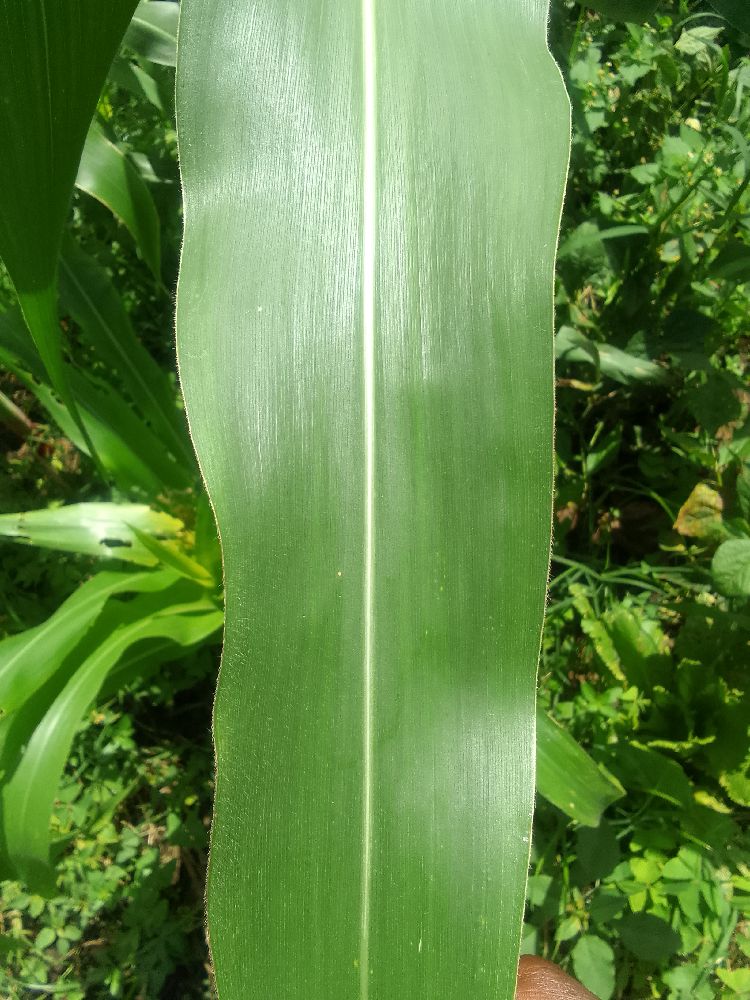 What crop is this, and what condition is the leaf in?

maize, healthy
